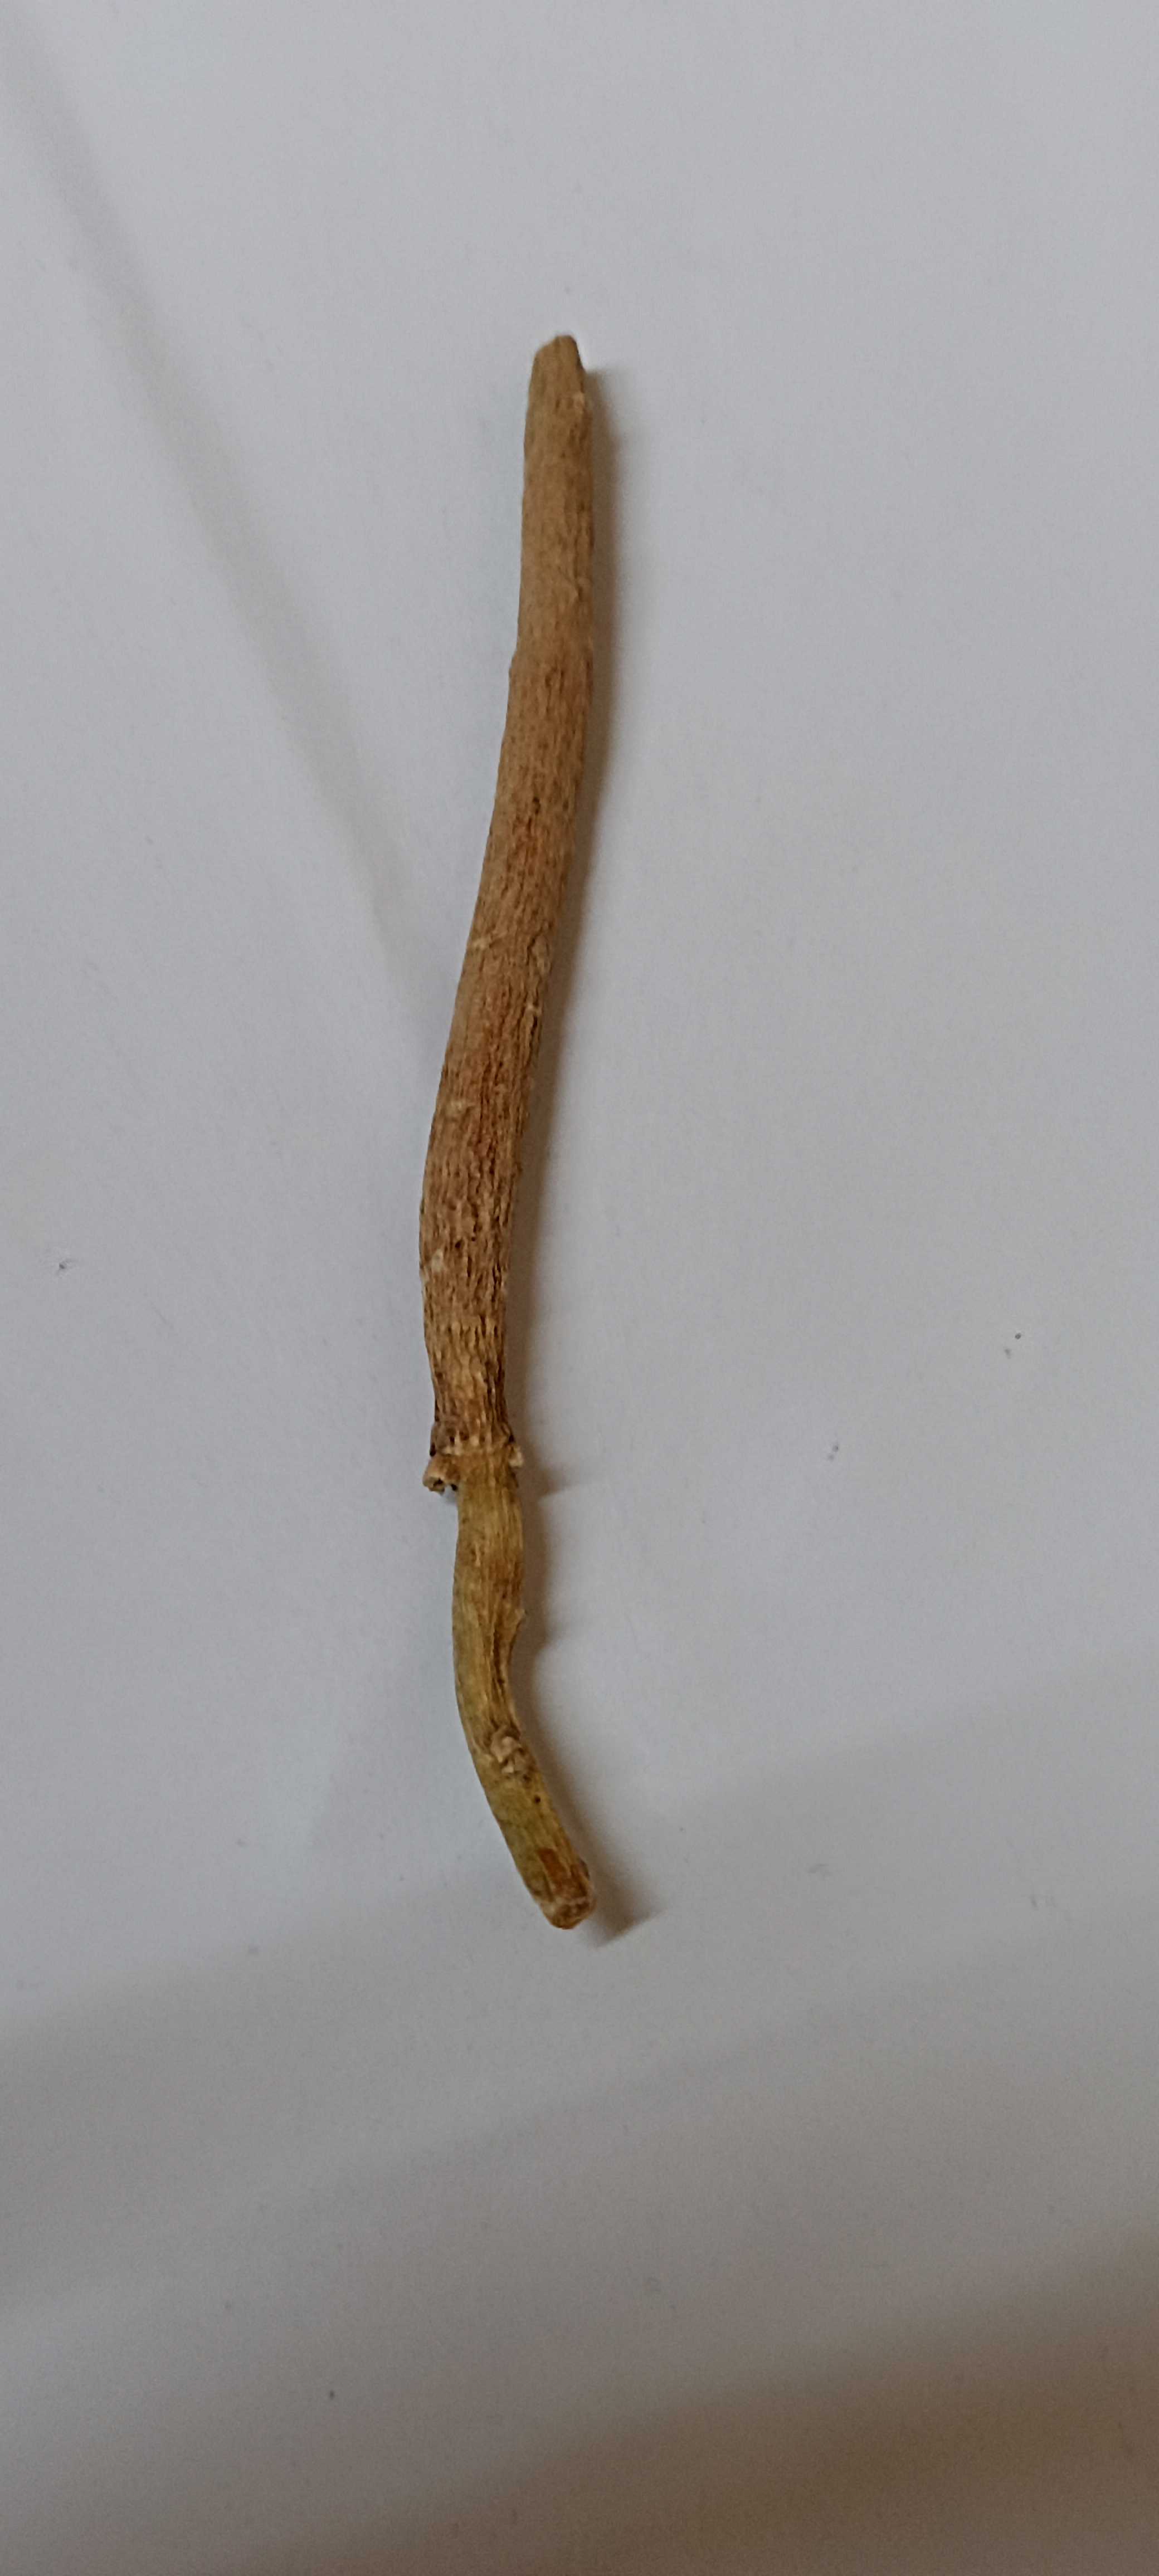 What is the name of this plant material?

ashwagandha
